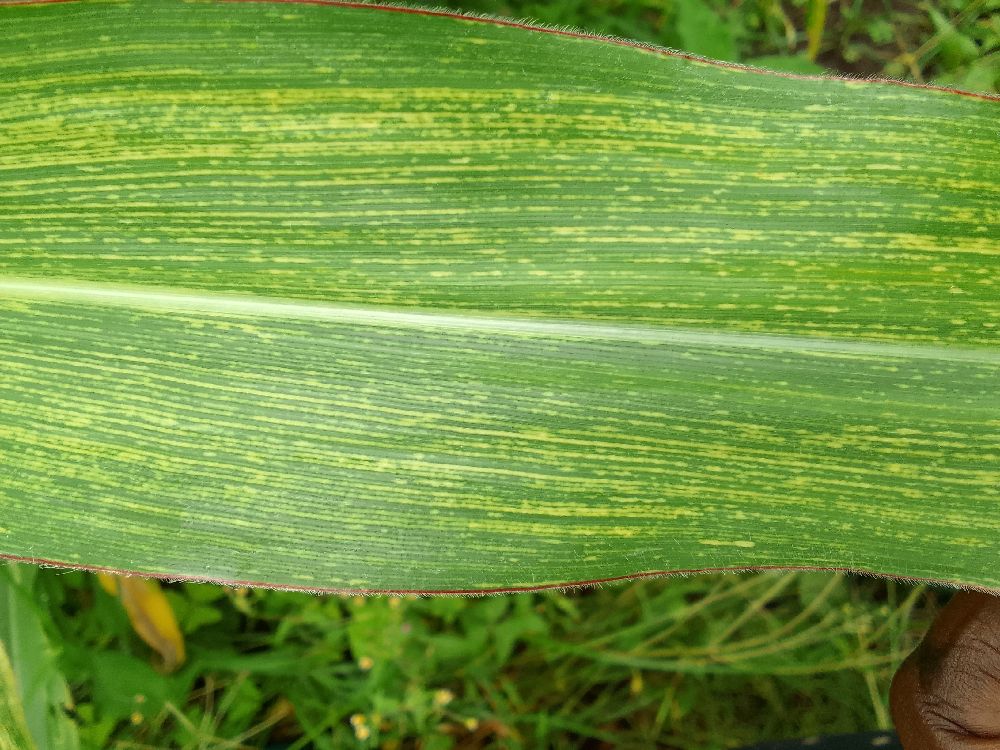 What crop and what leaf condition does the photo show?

maize, maize streak virus
